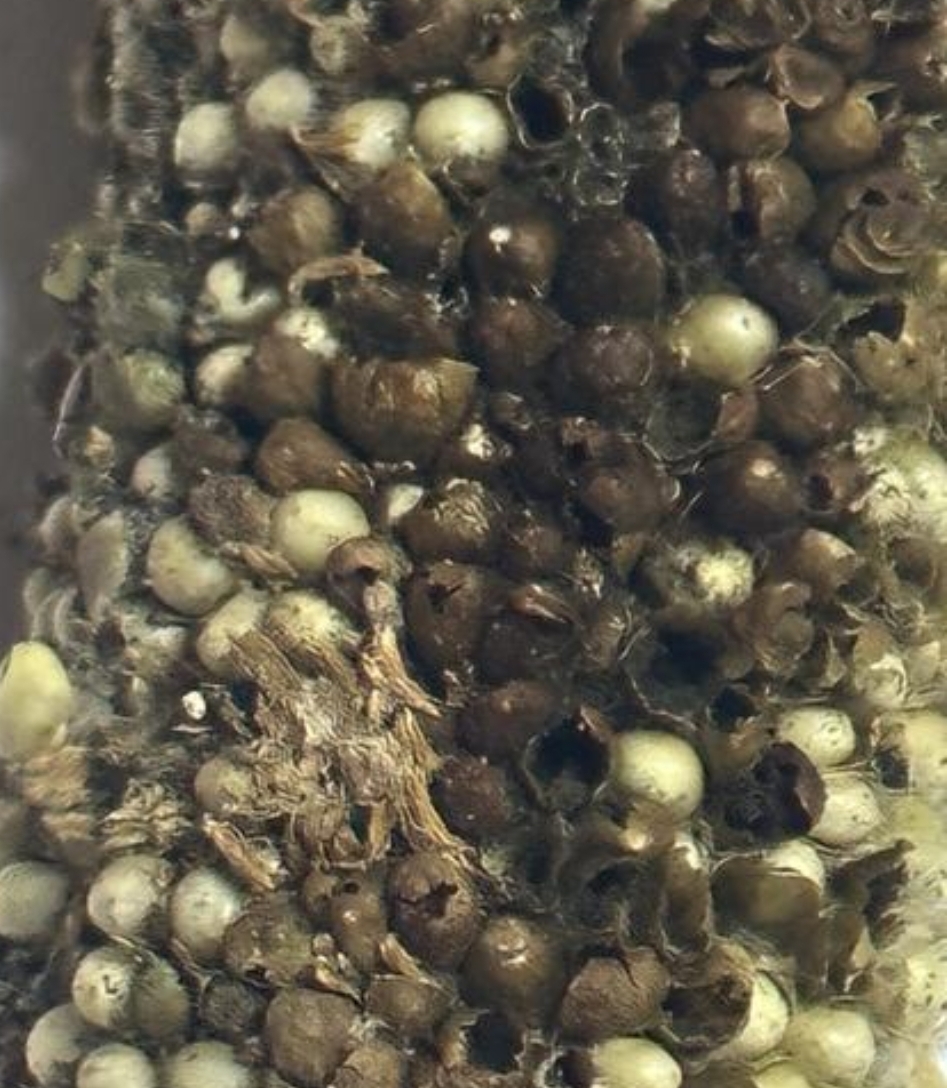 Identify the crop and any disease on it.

pearl millet, smut
